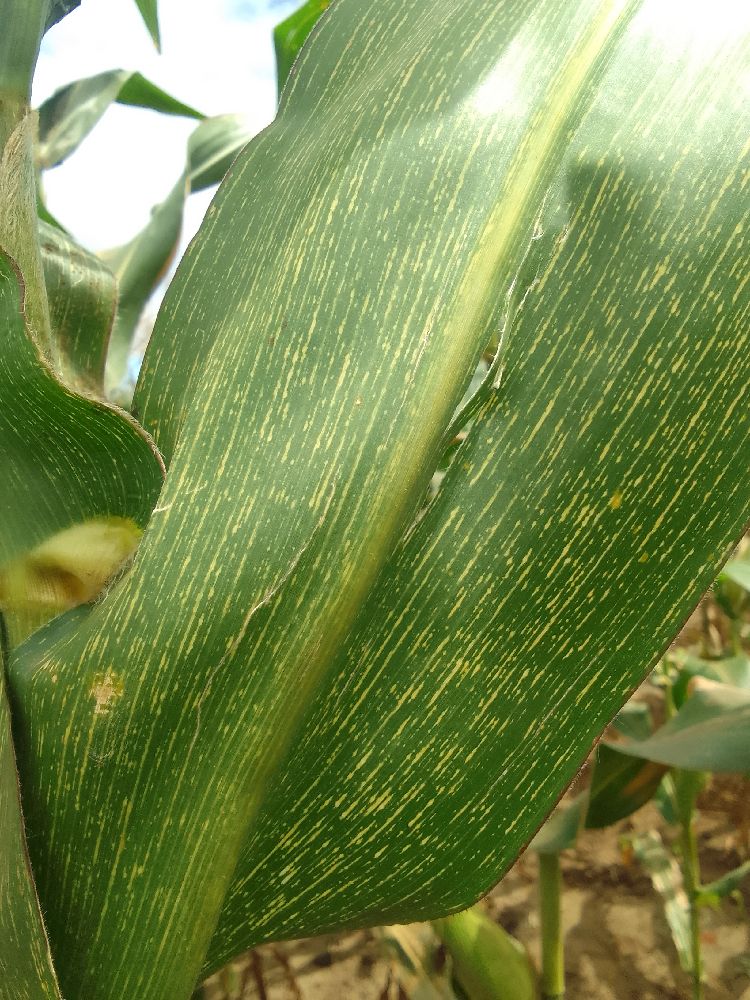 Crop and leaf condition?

maize, maize streak virus
